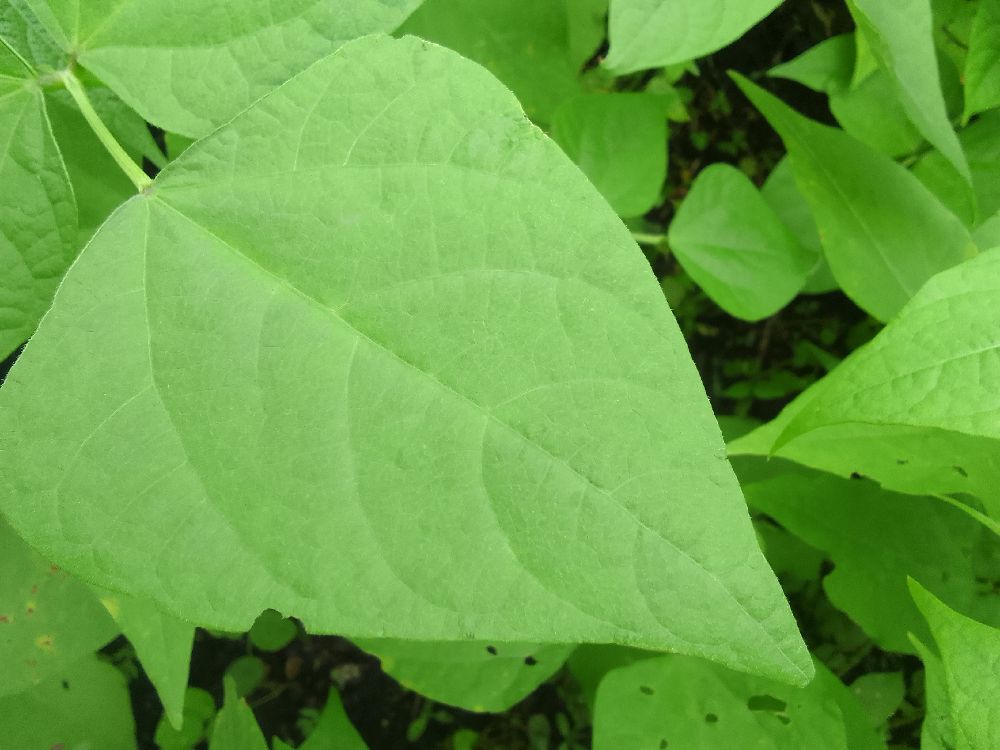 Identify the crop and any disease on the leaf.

common bean, healthy
